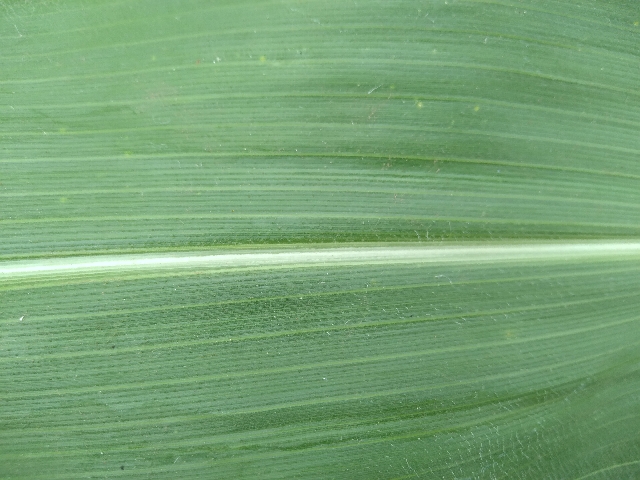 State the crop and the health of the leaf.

maize, healthy
